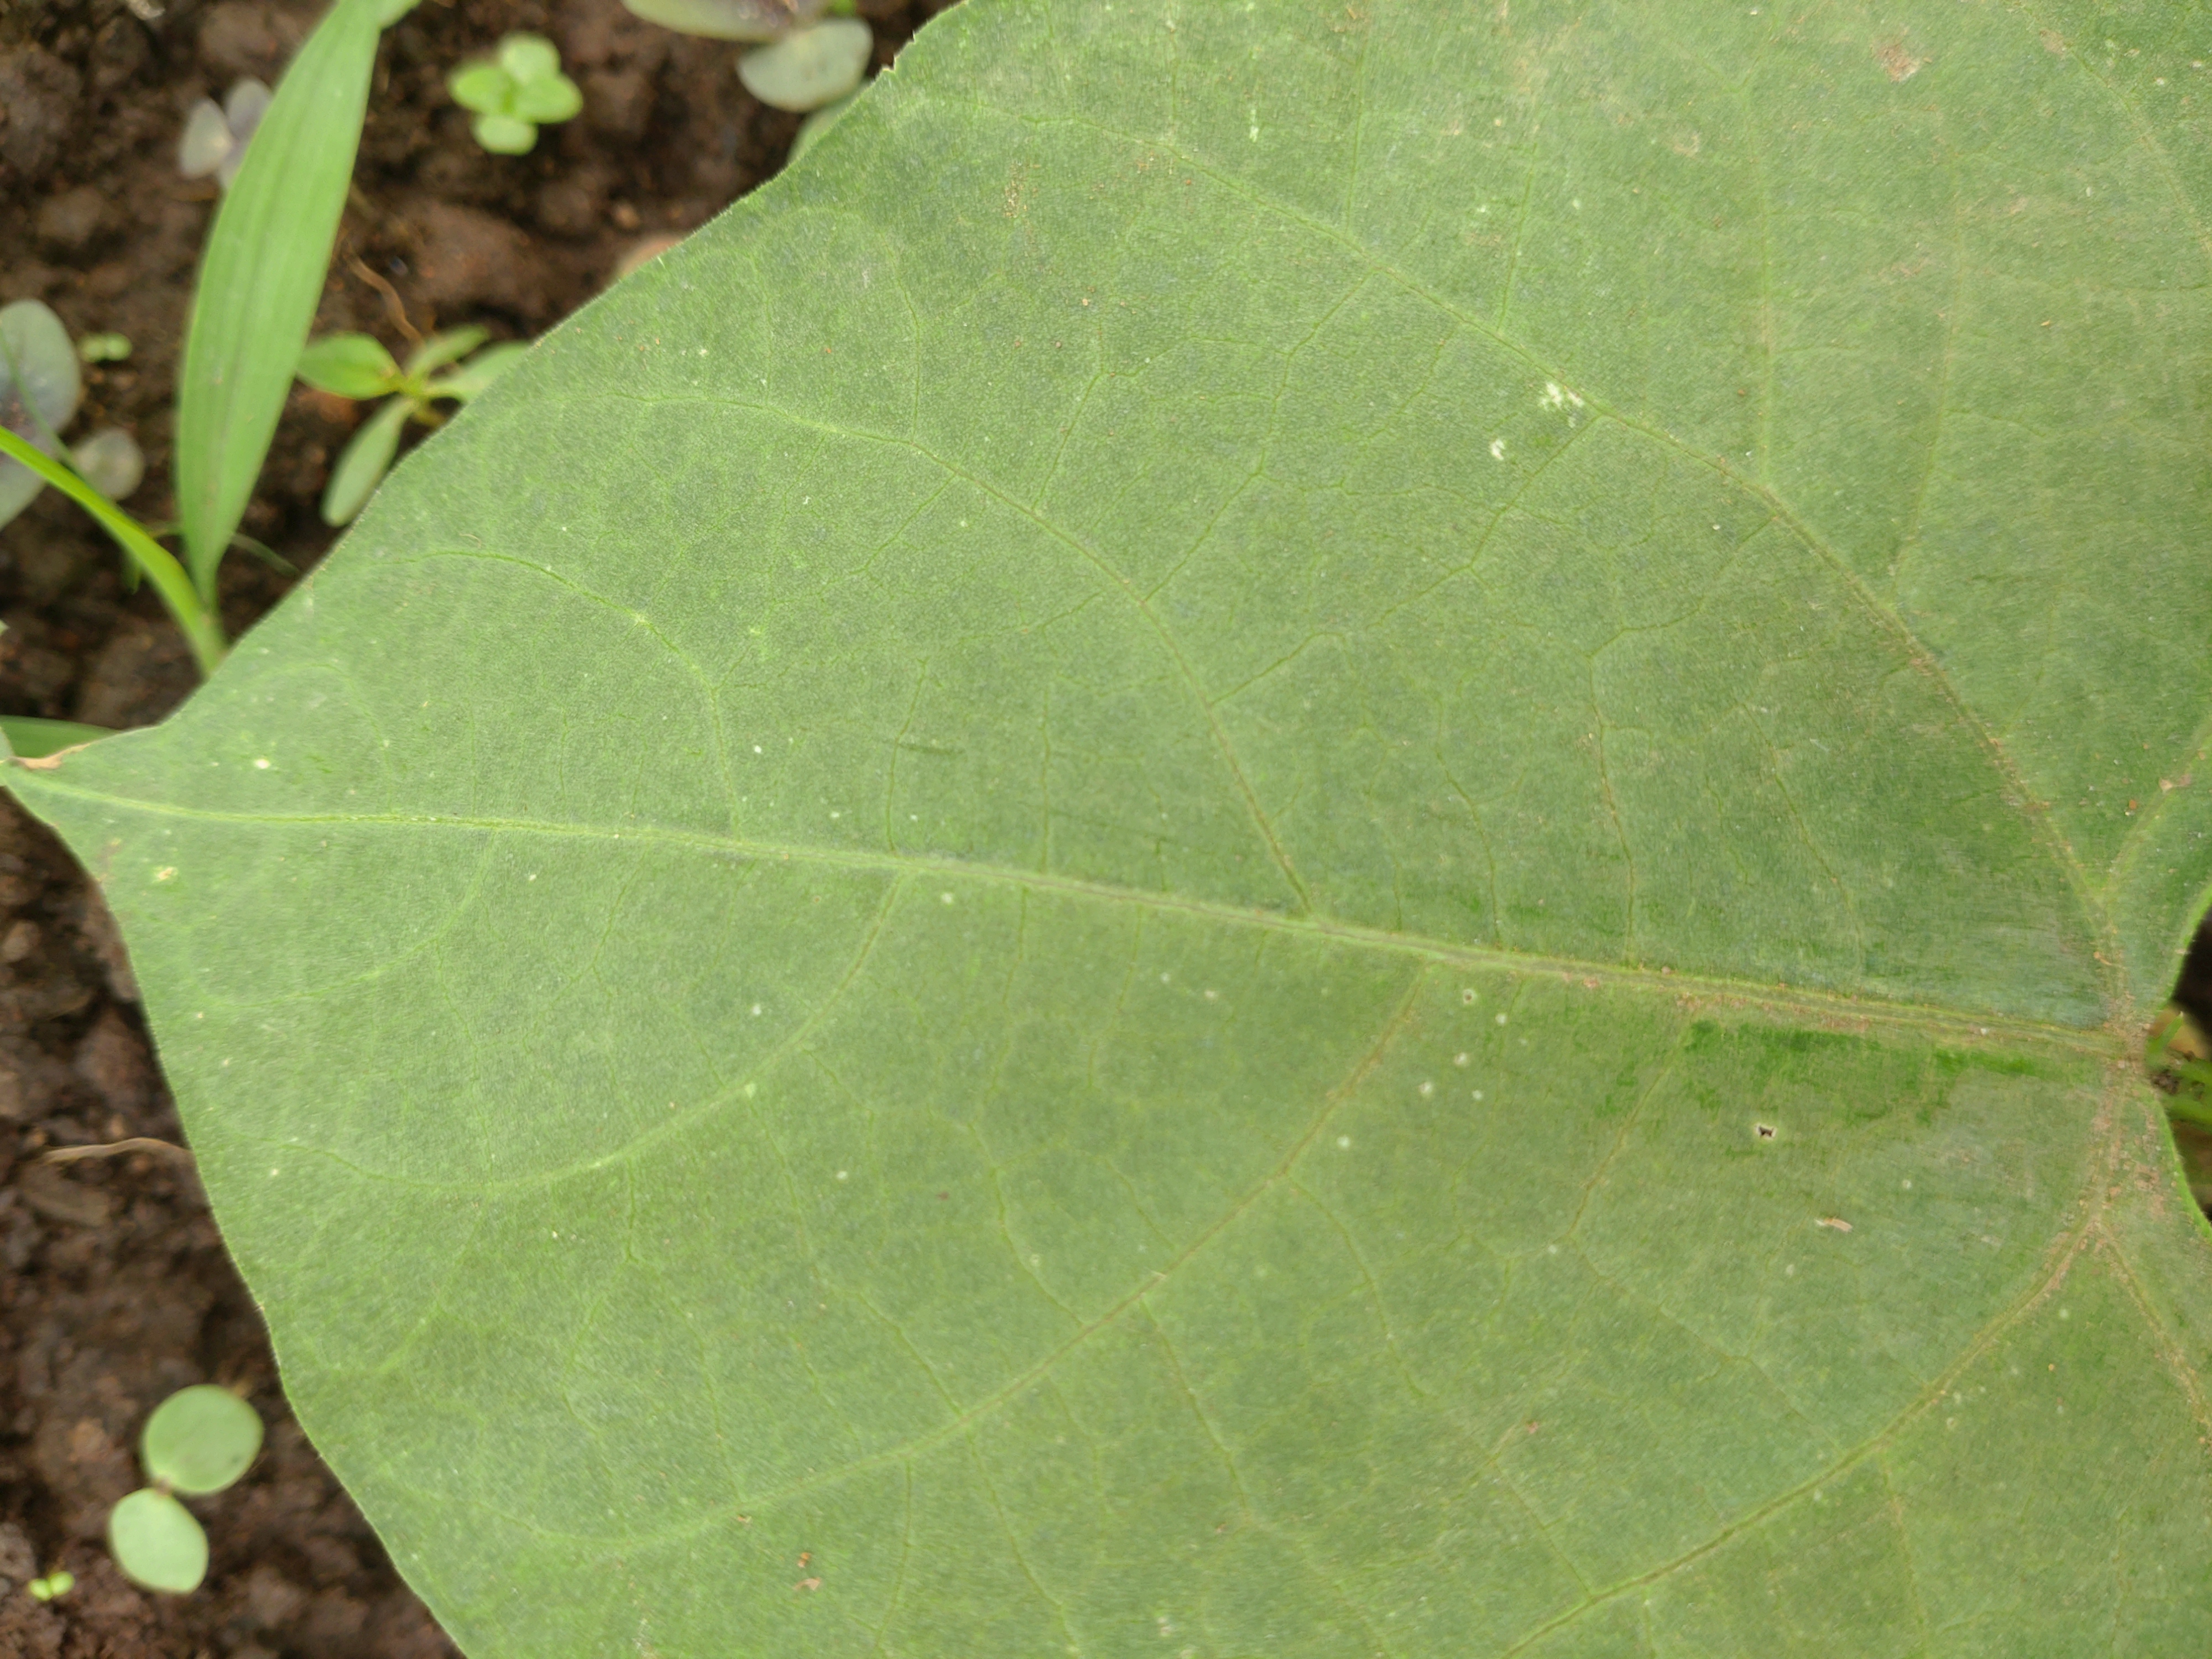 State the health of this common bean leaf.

healthy
